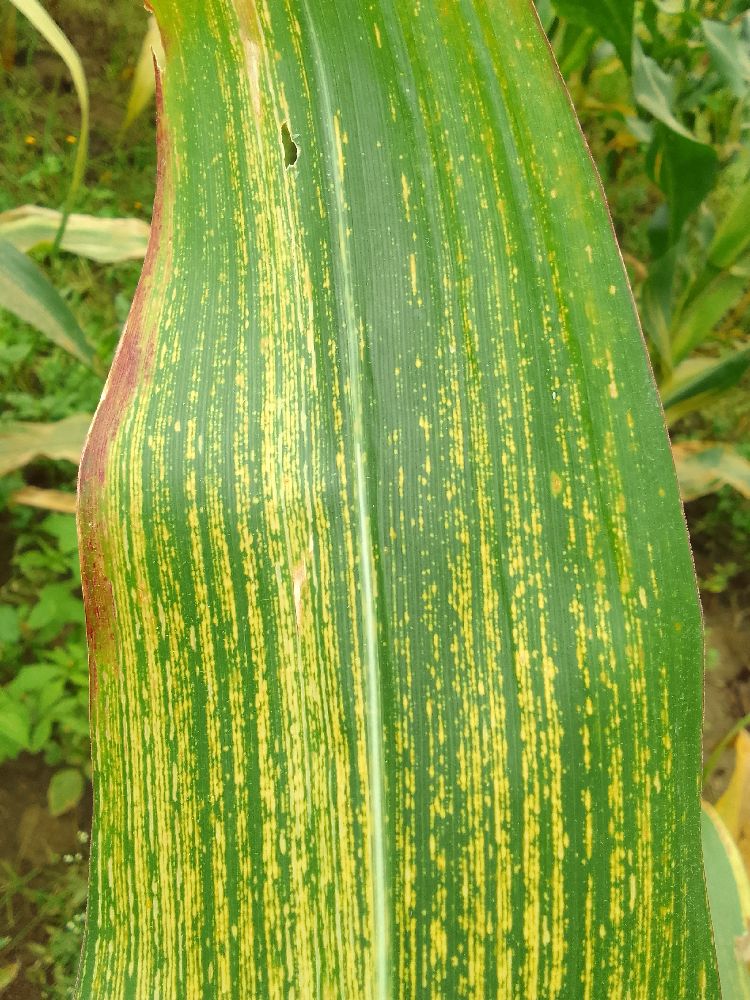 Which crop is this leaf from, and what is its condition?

maize, maize streak virus
